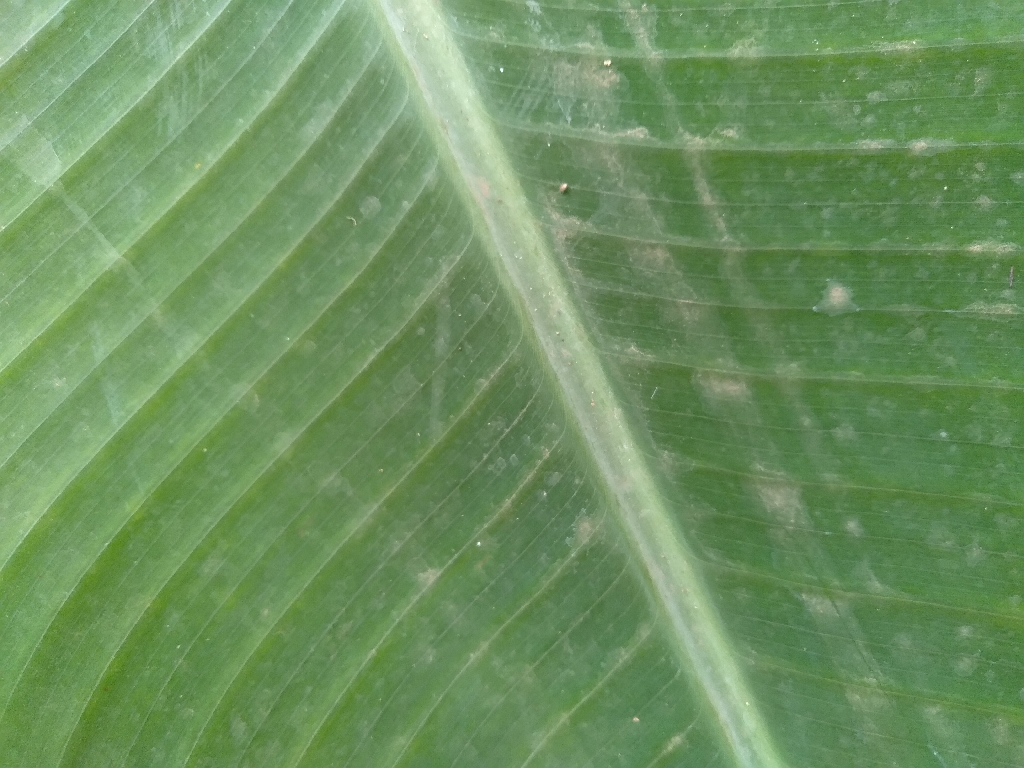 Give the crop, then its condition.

banana, healthy
